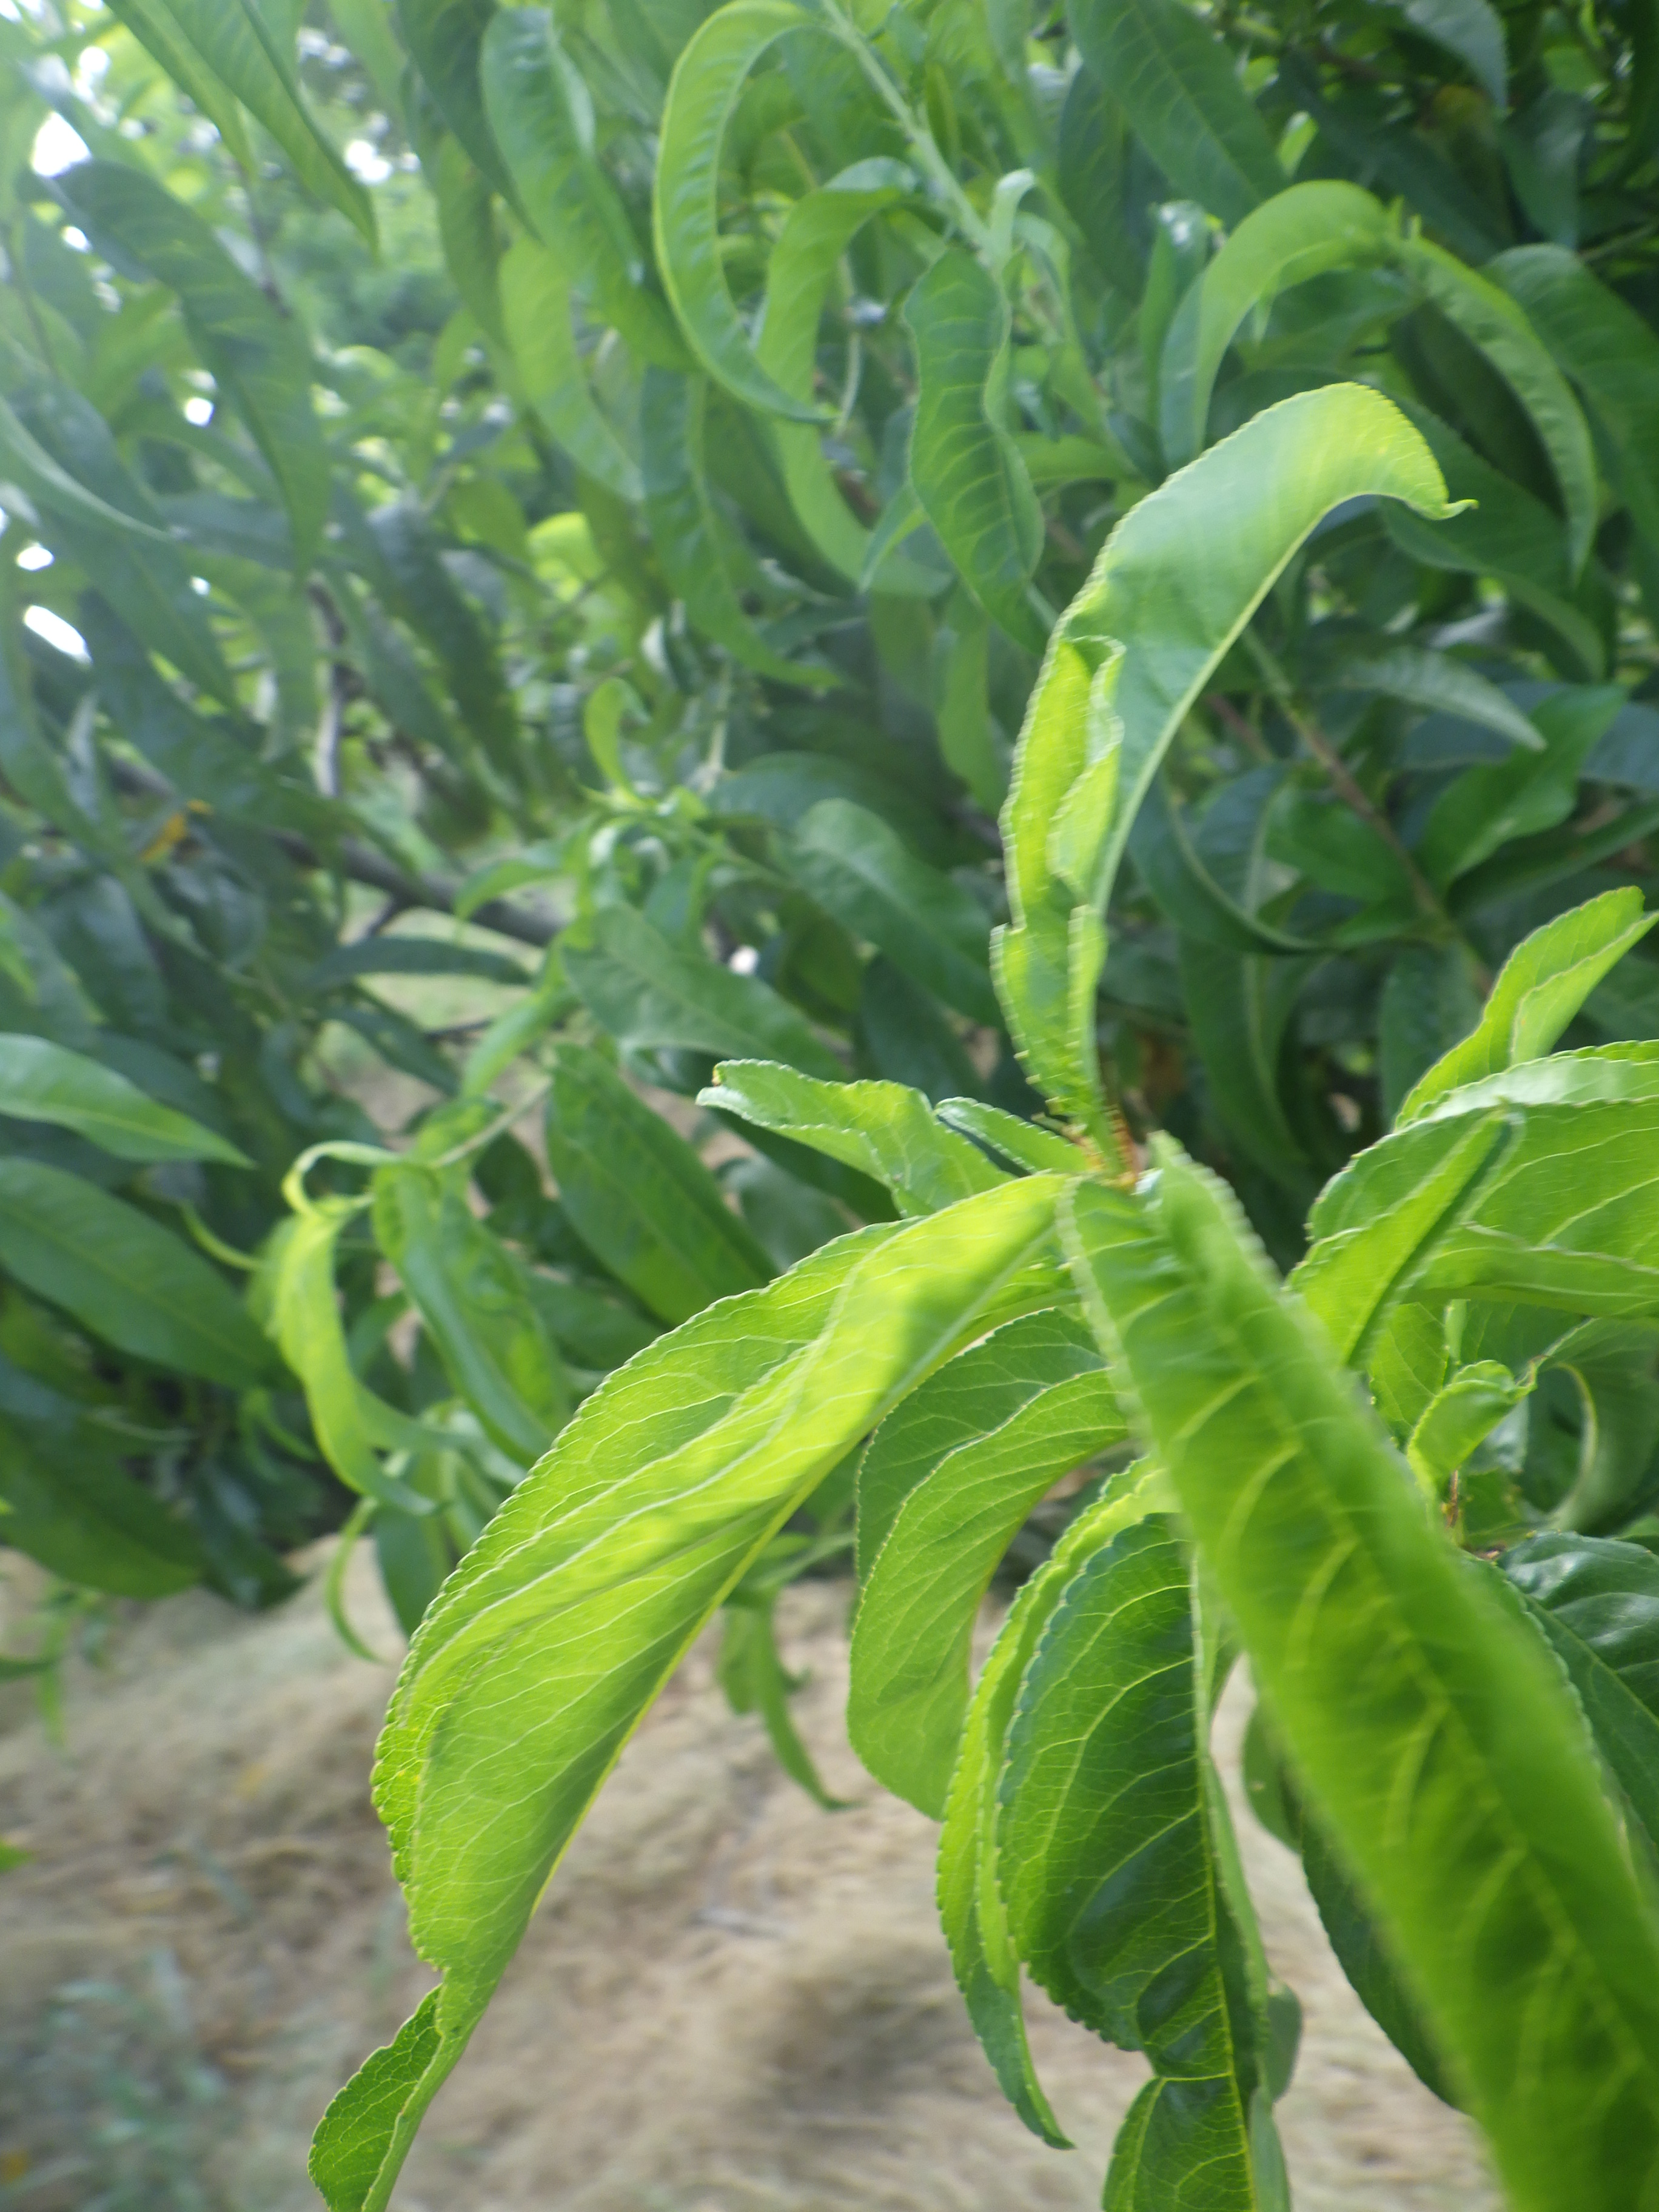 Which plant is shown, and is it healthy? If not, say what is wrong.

peach, aphids
